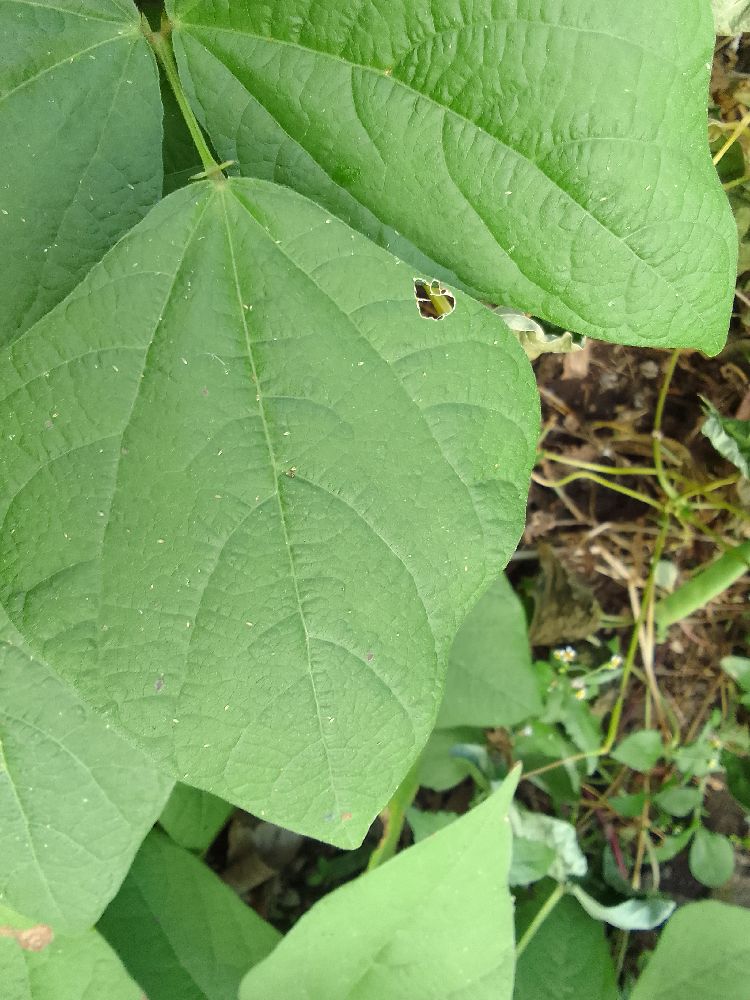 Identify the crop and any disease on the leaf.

common bean, healthy
